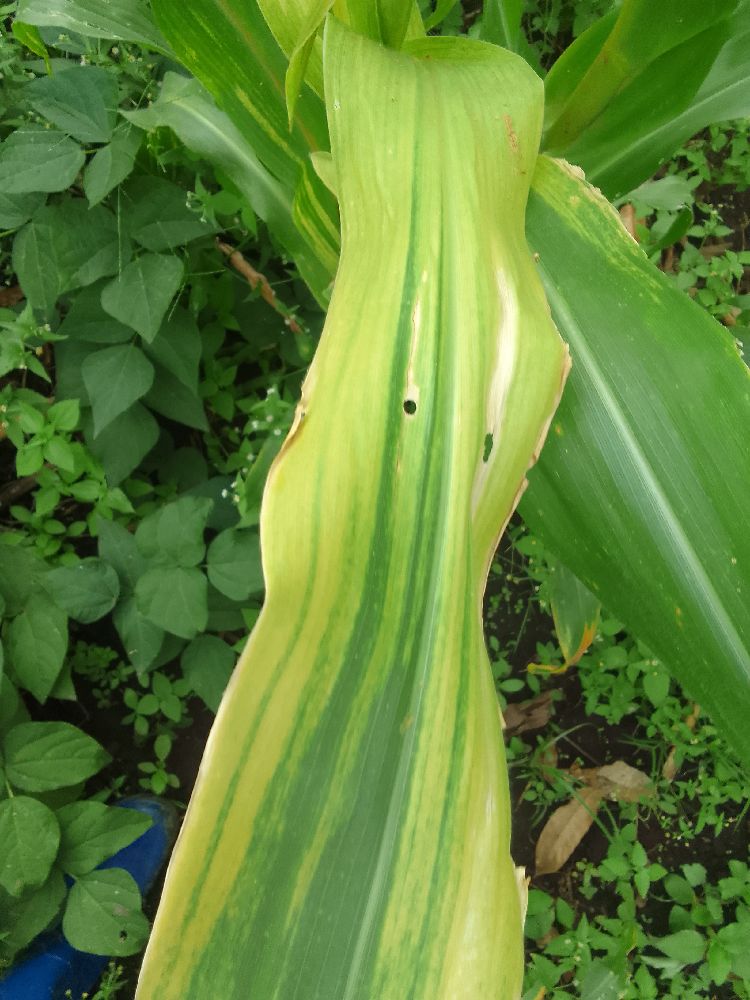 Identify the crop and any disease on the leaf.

maize, maize lethal necrosis
